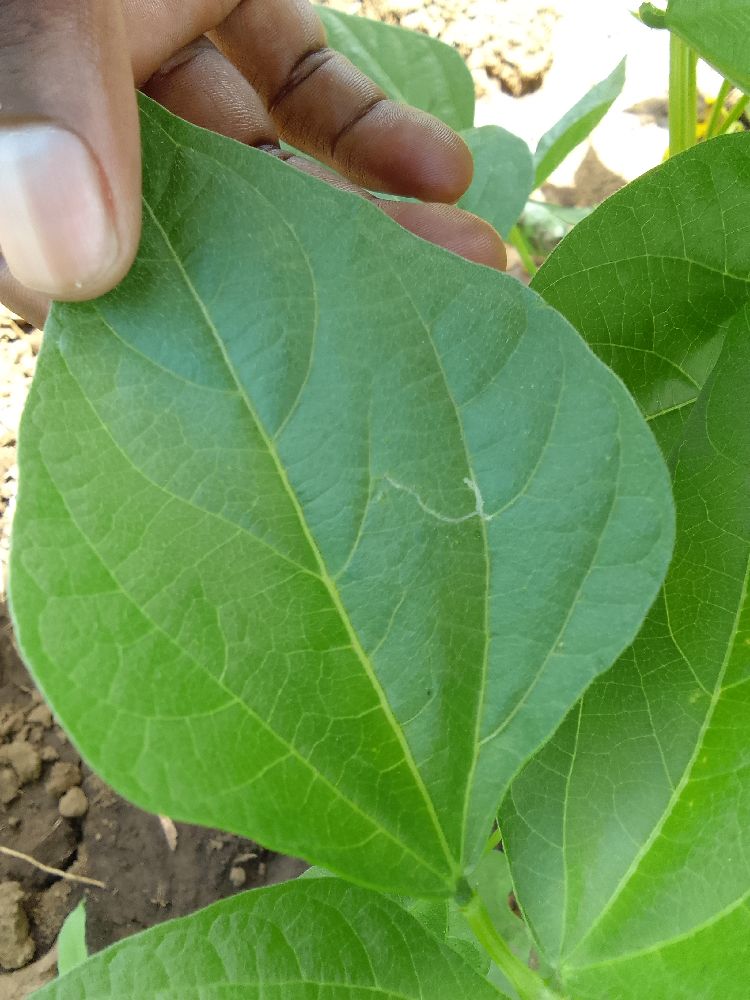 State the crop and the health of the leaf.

common bean, healthy
